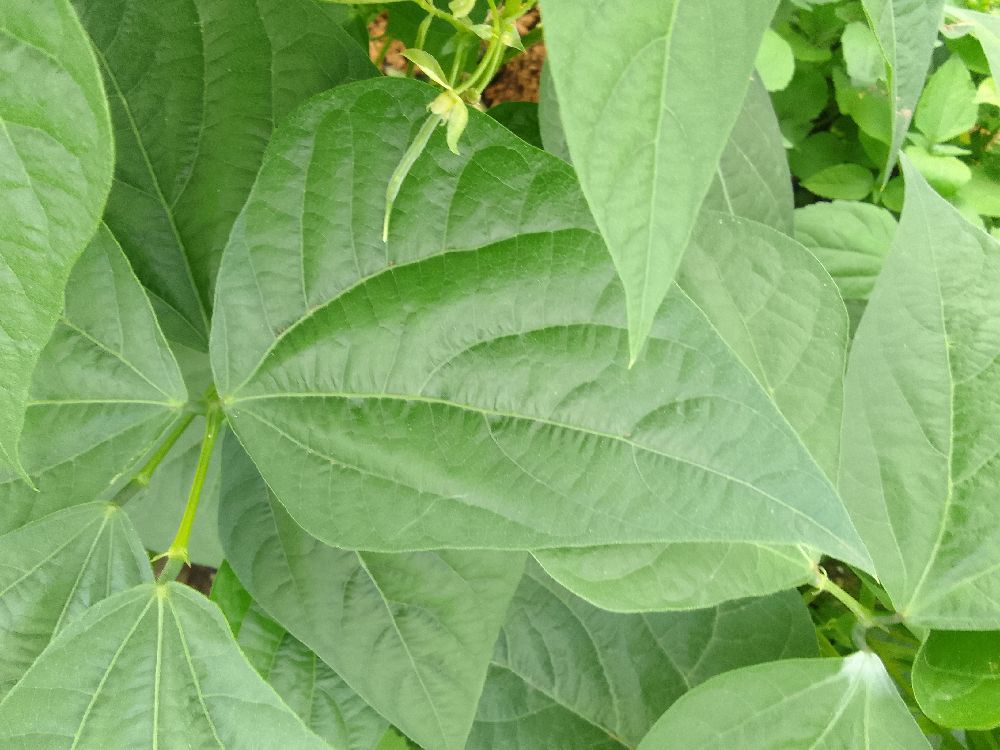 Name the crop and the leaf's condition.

common bean, healthy
